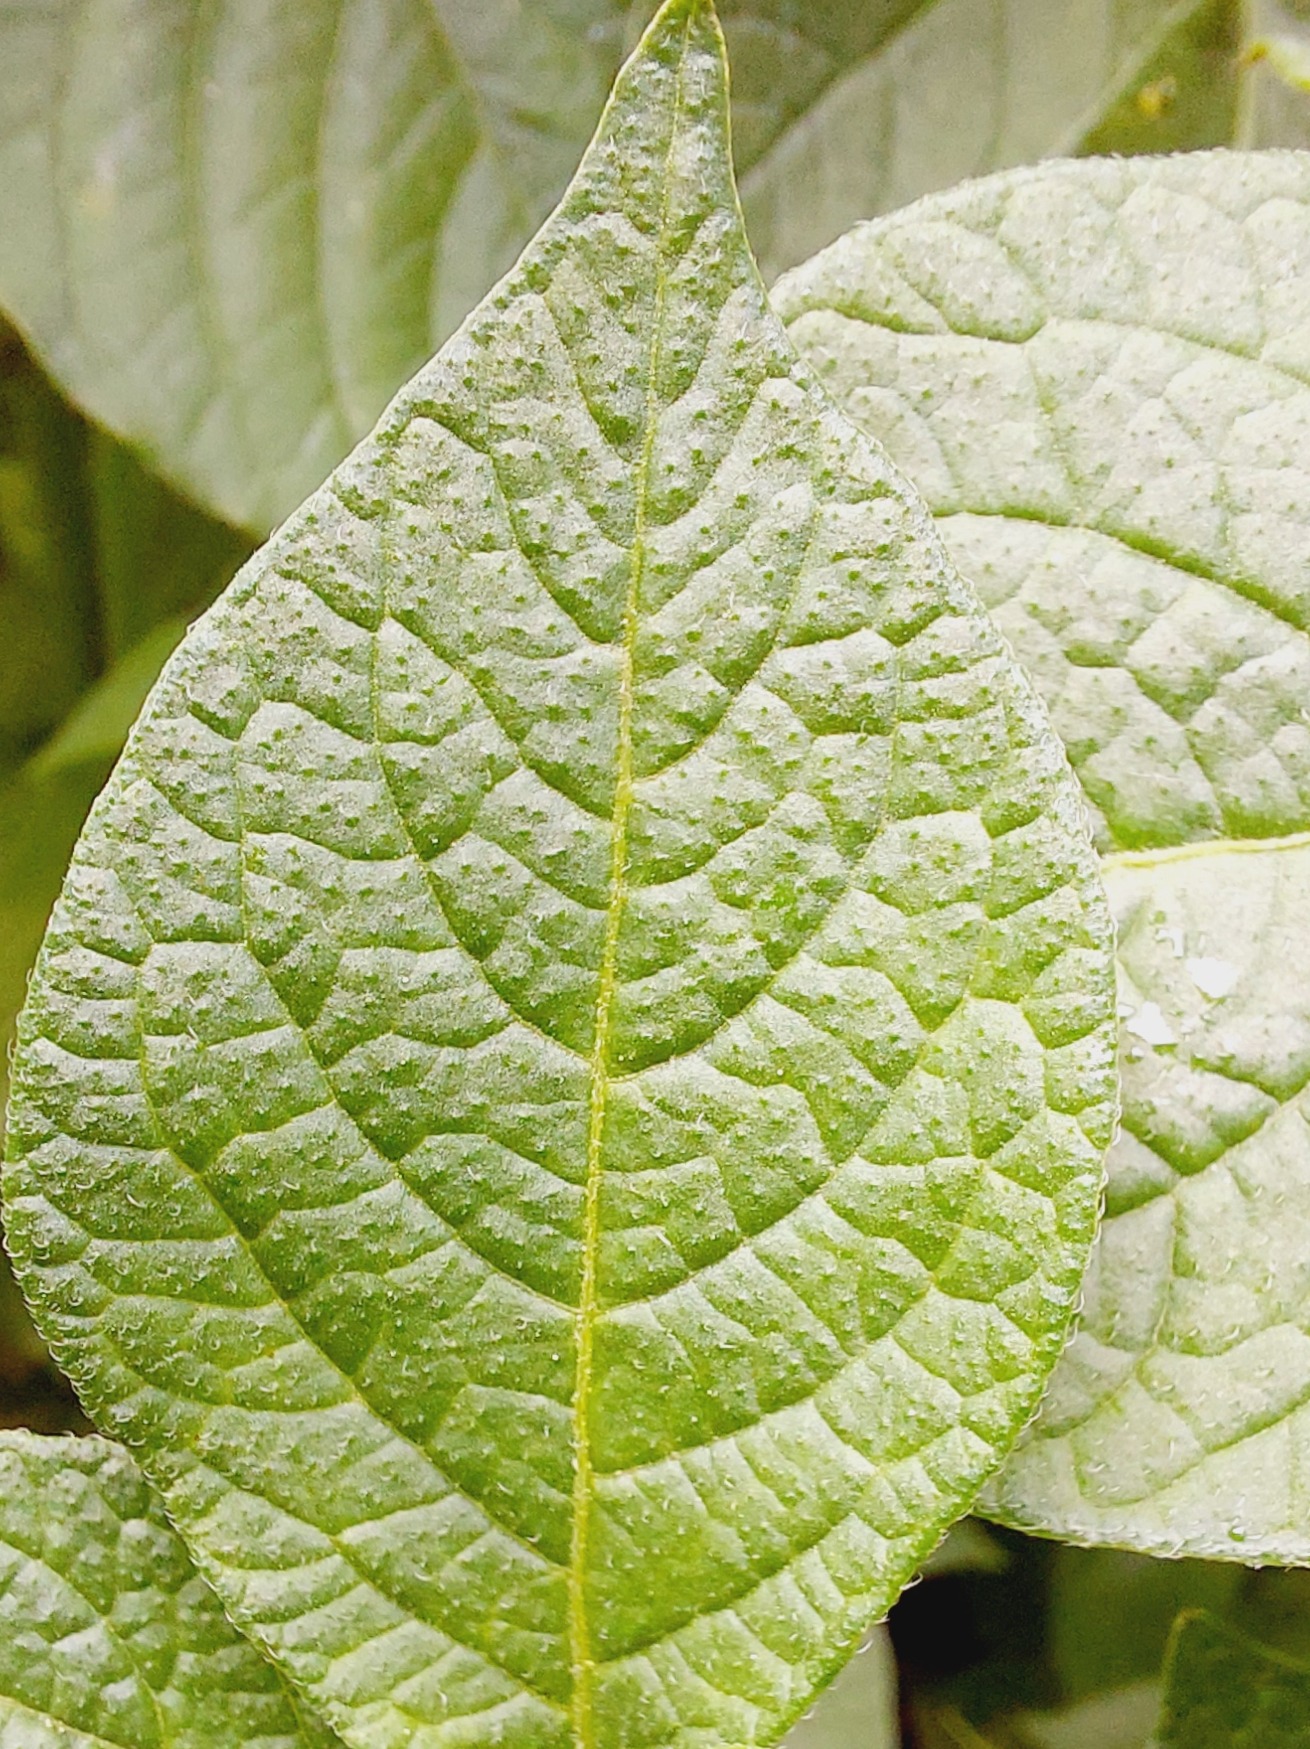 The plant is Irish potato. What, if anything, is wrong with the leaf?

healthy
